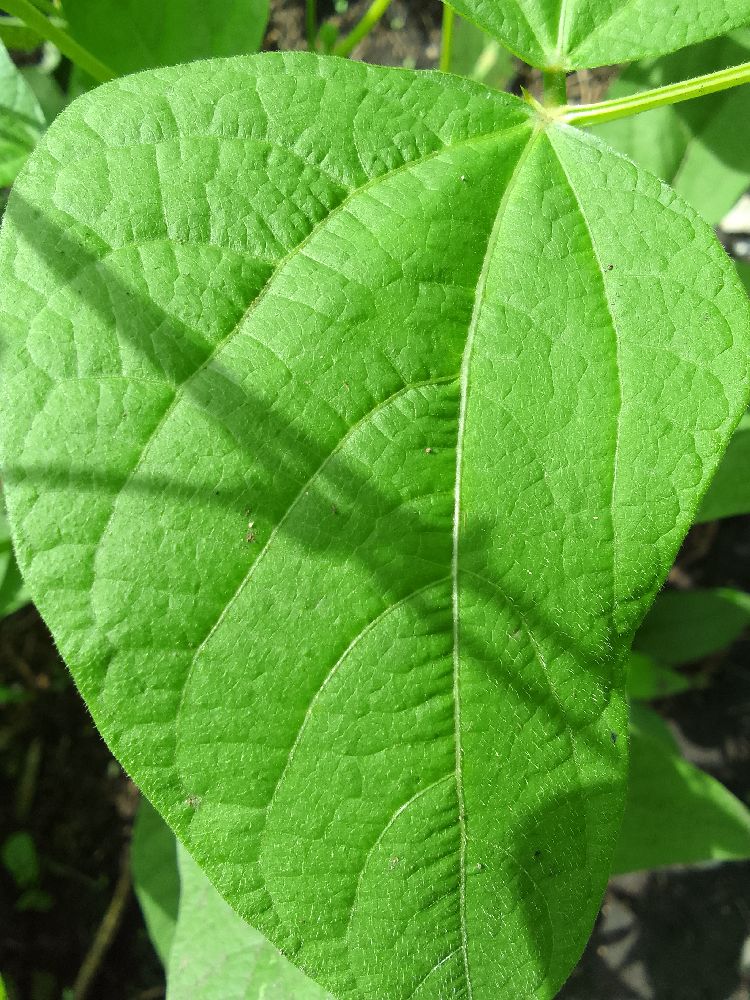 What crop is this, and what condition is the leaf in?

common bean, healthy
